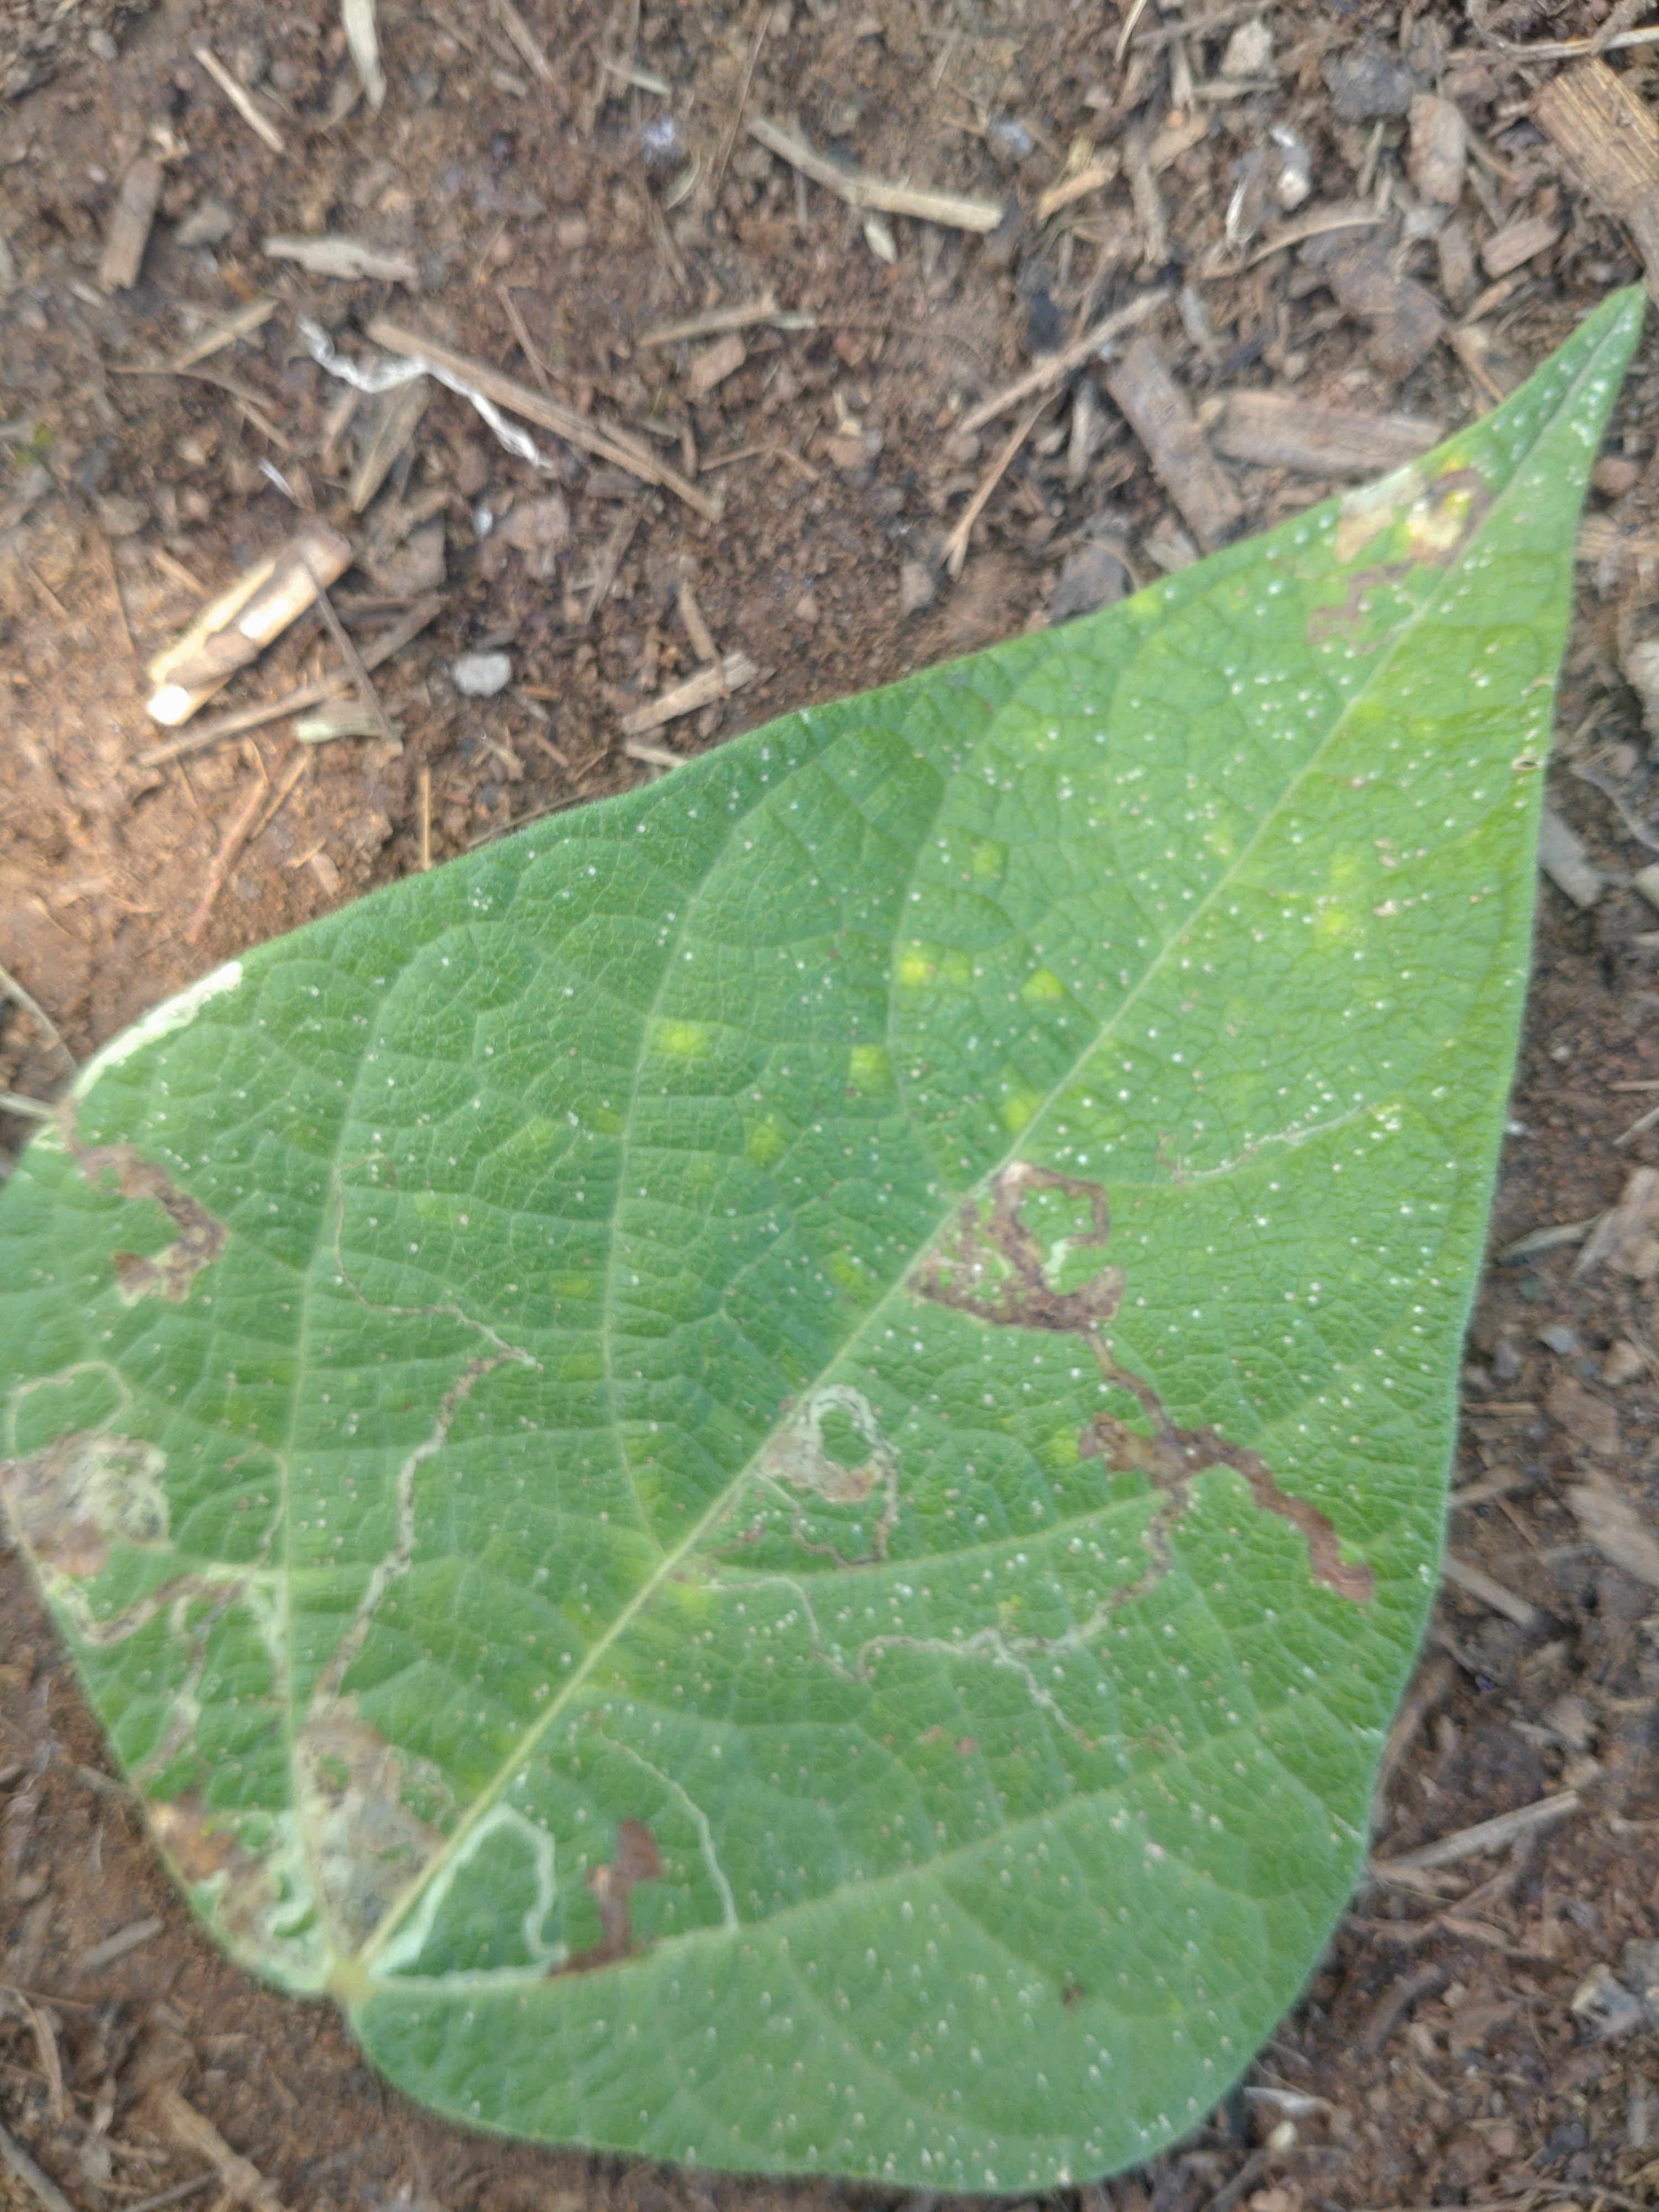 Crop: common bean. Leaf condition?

anthracnose
